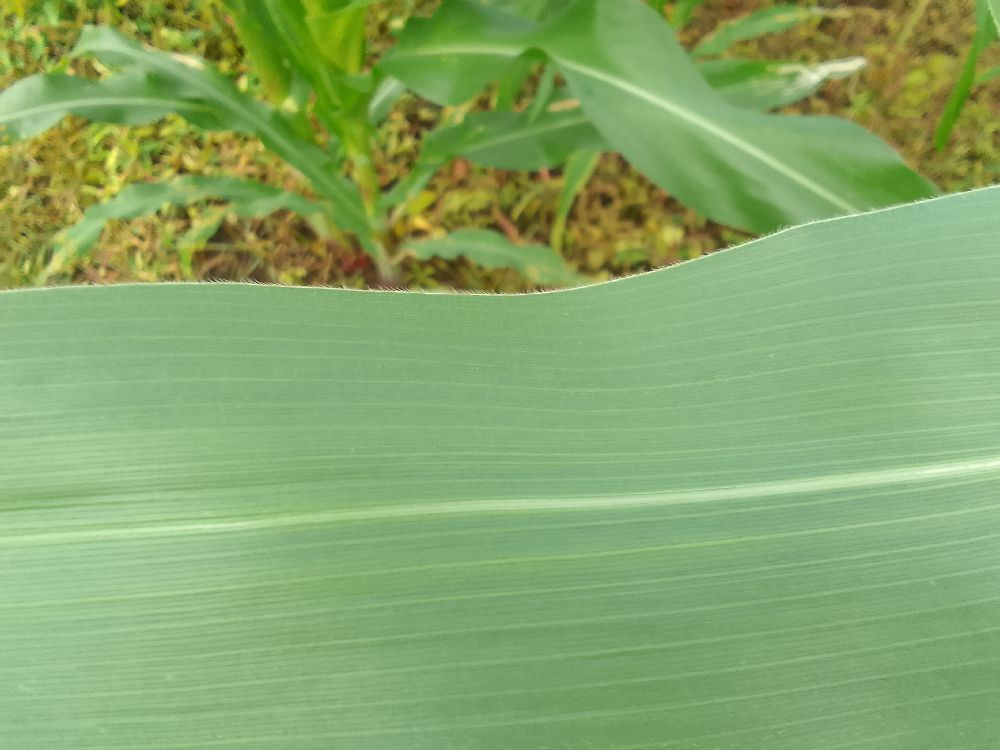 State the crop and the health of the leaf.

maize, healthy
